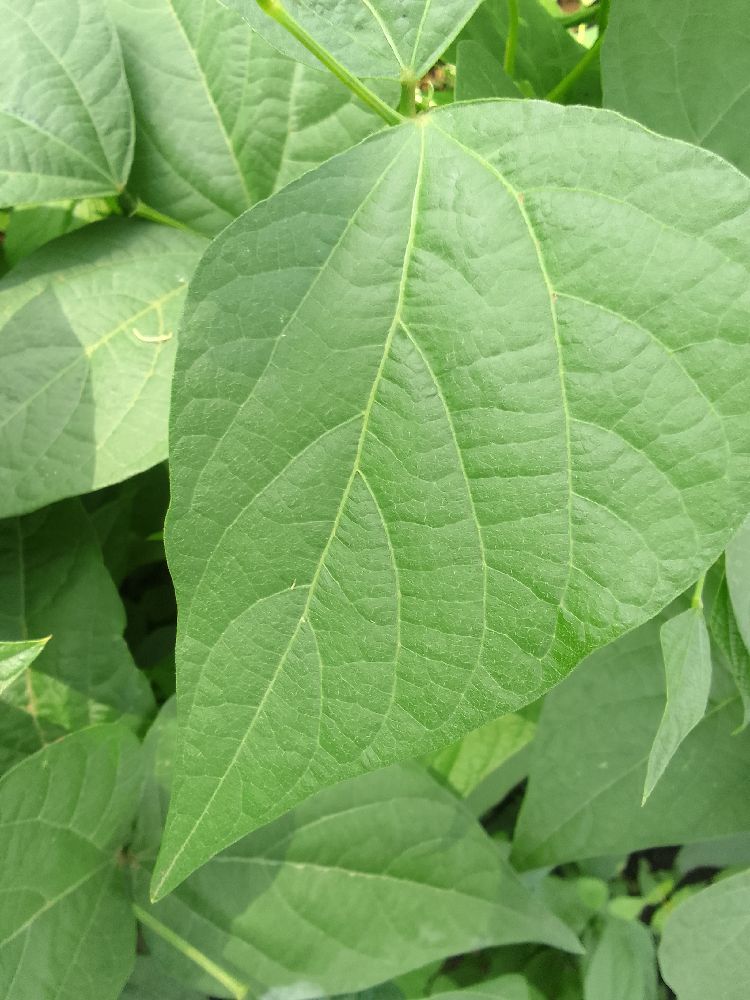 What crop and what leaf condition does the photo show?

common bean, healthy
